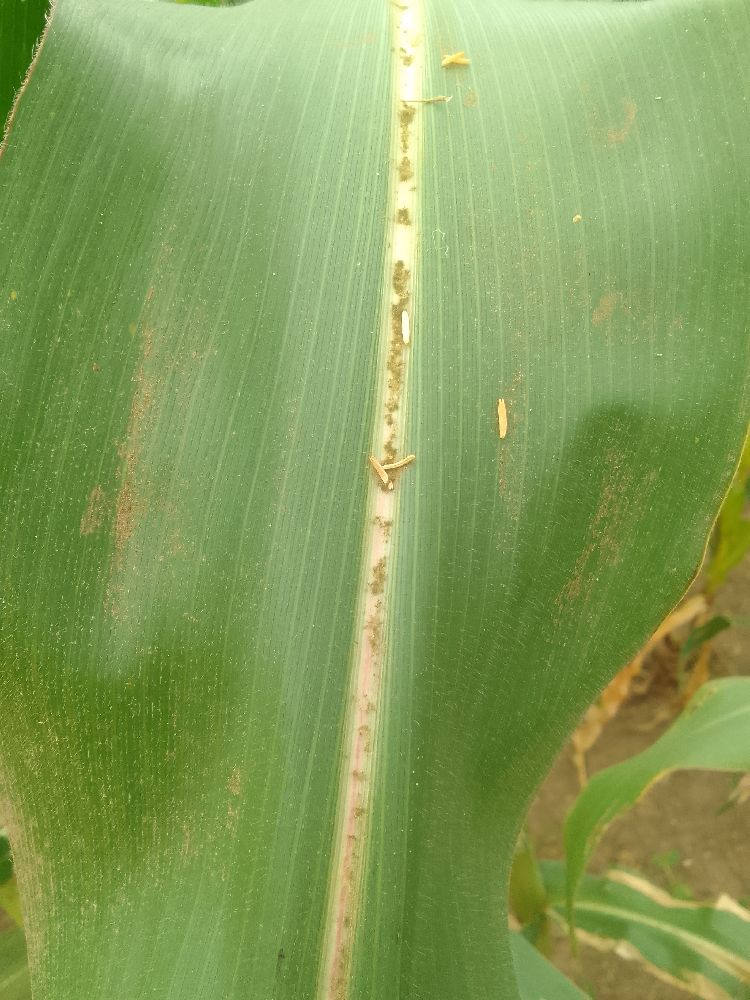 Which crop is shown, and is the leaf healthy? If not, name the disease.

maize, healthy
